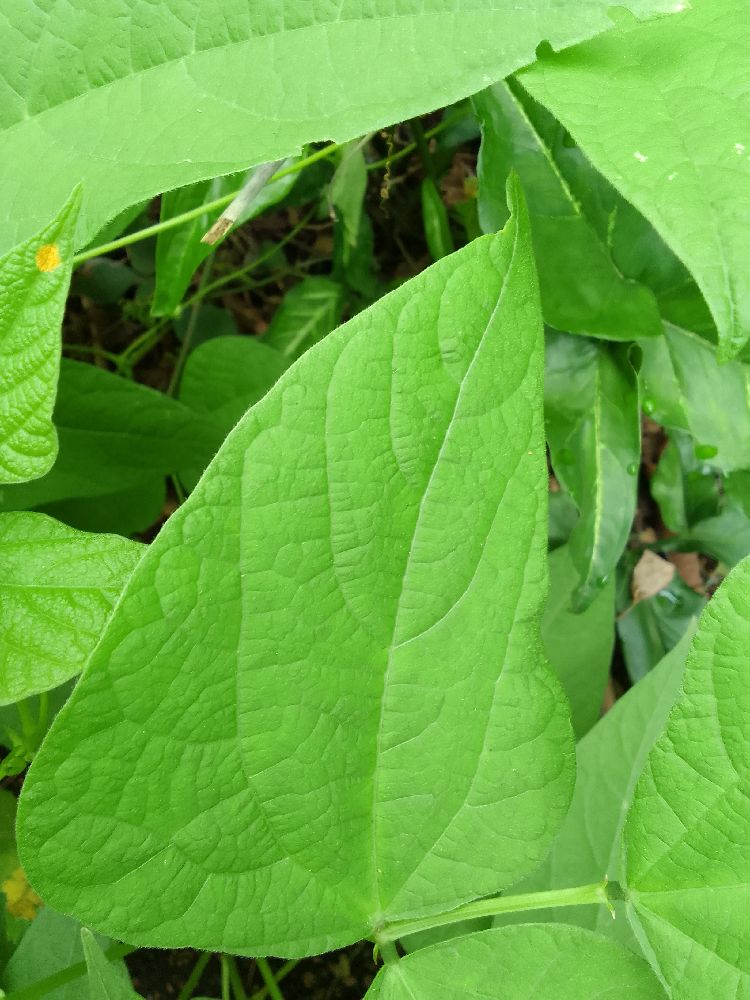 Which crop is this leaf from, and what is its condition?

common bean, healthy
